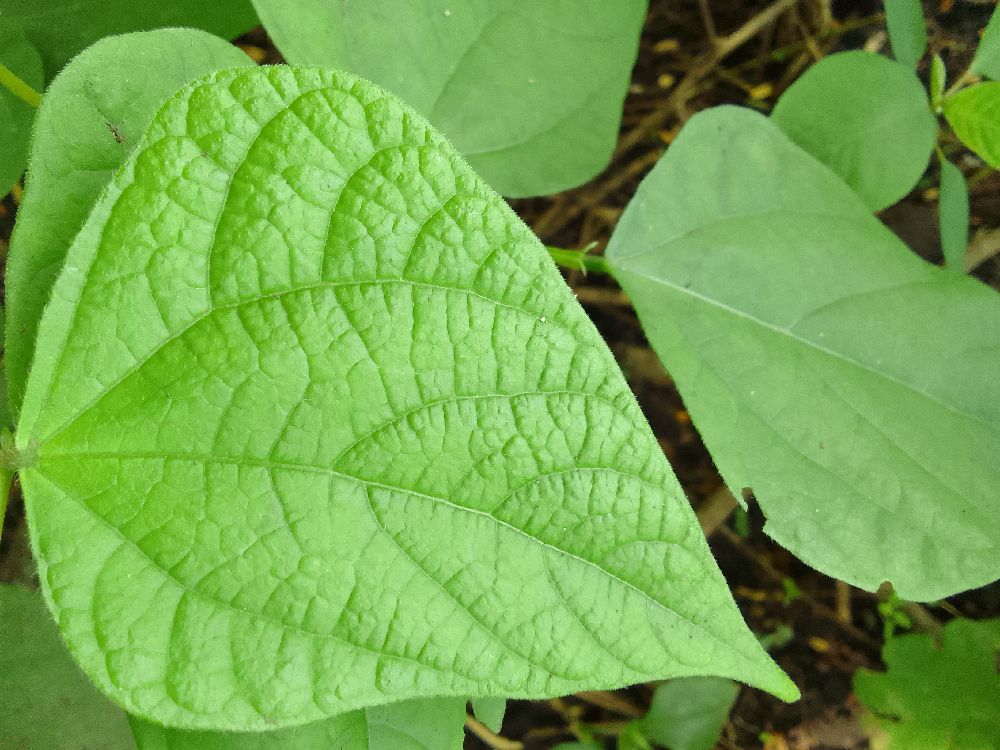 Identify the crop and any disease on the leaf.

common bean, healthy
